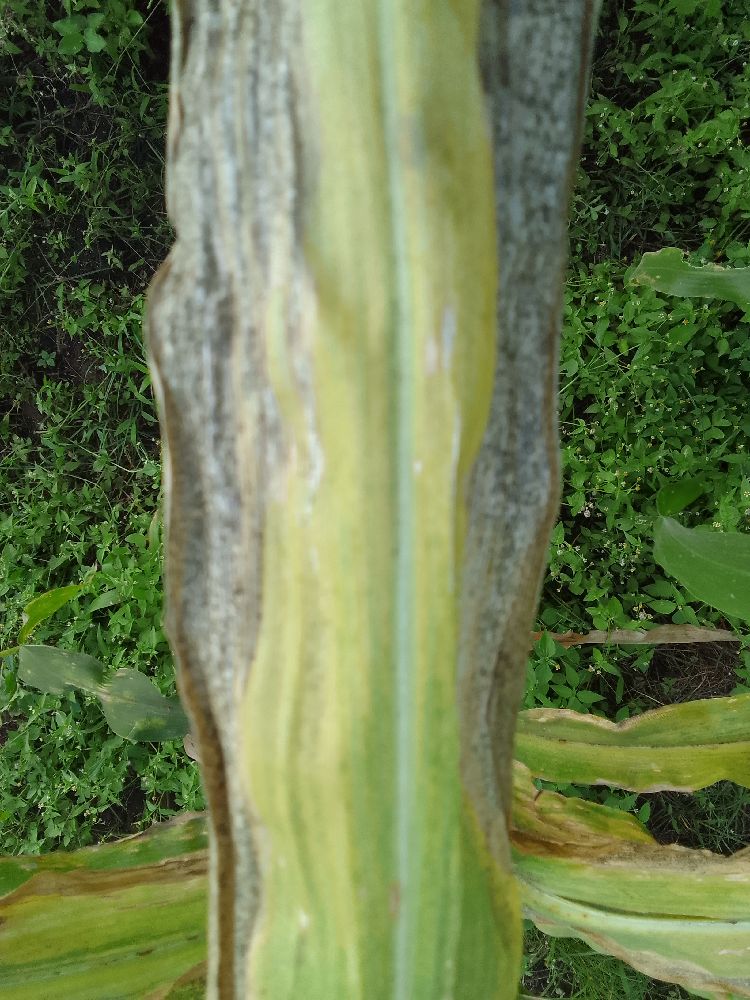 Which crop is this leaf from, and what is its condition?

maize, maize lethal necrosis
